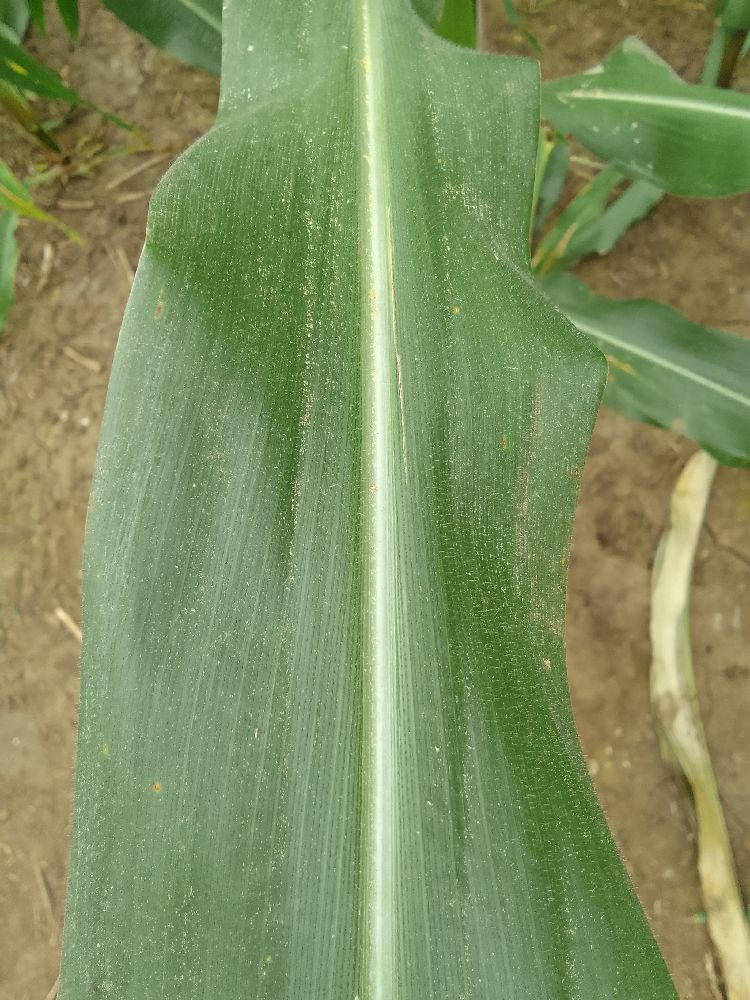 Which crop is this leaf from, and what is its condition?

maize, healthy
